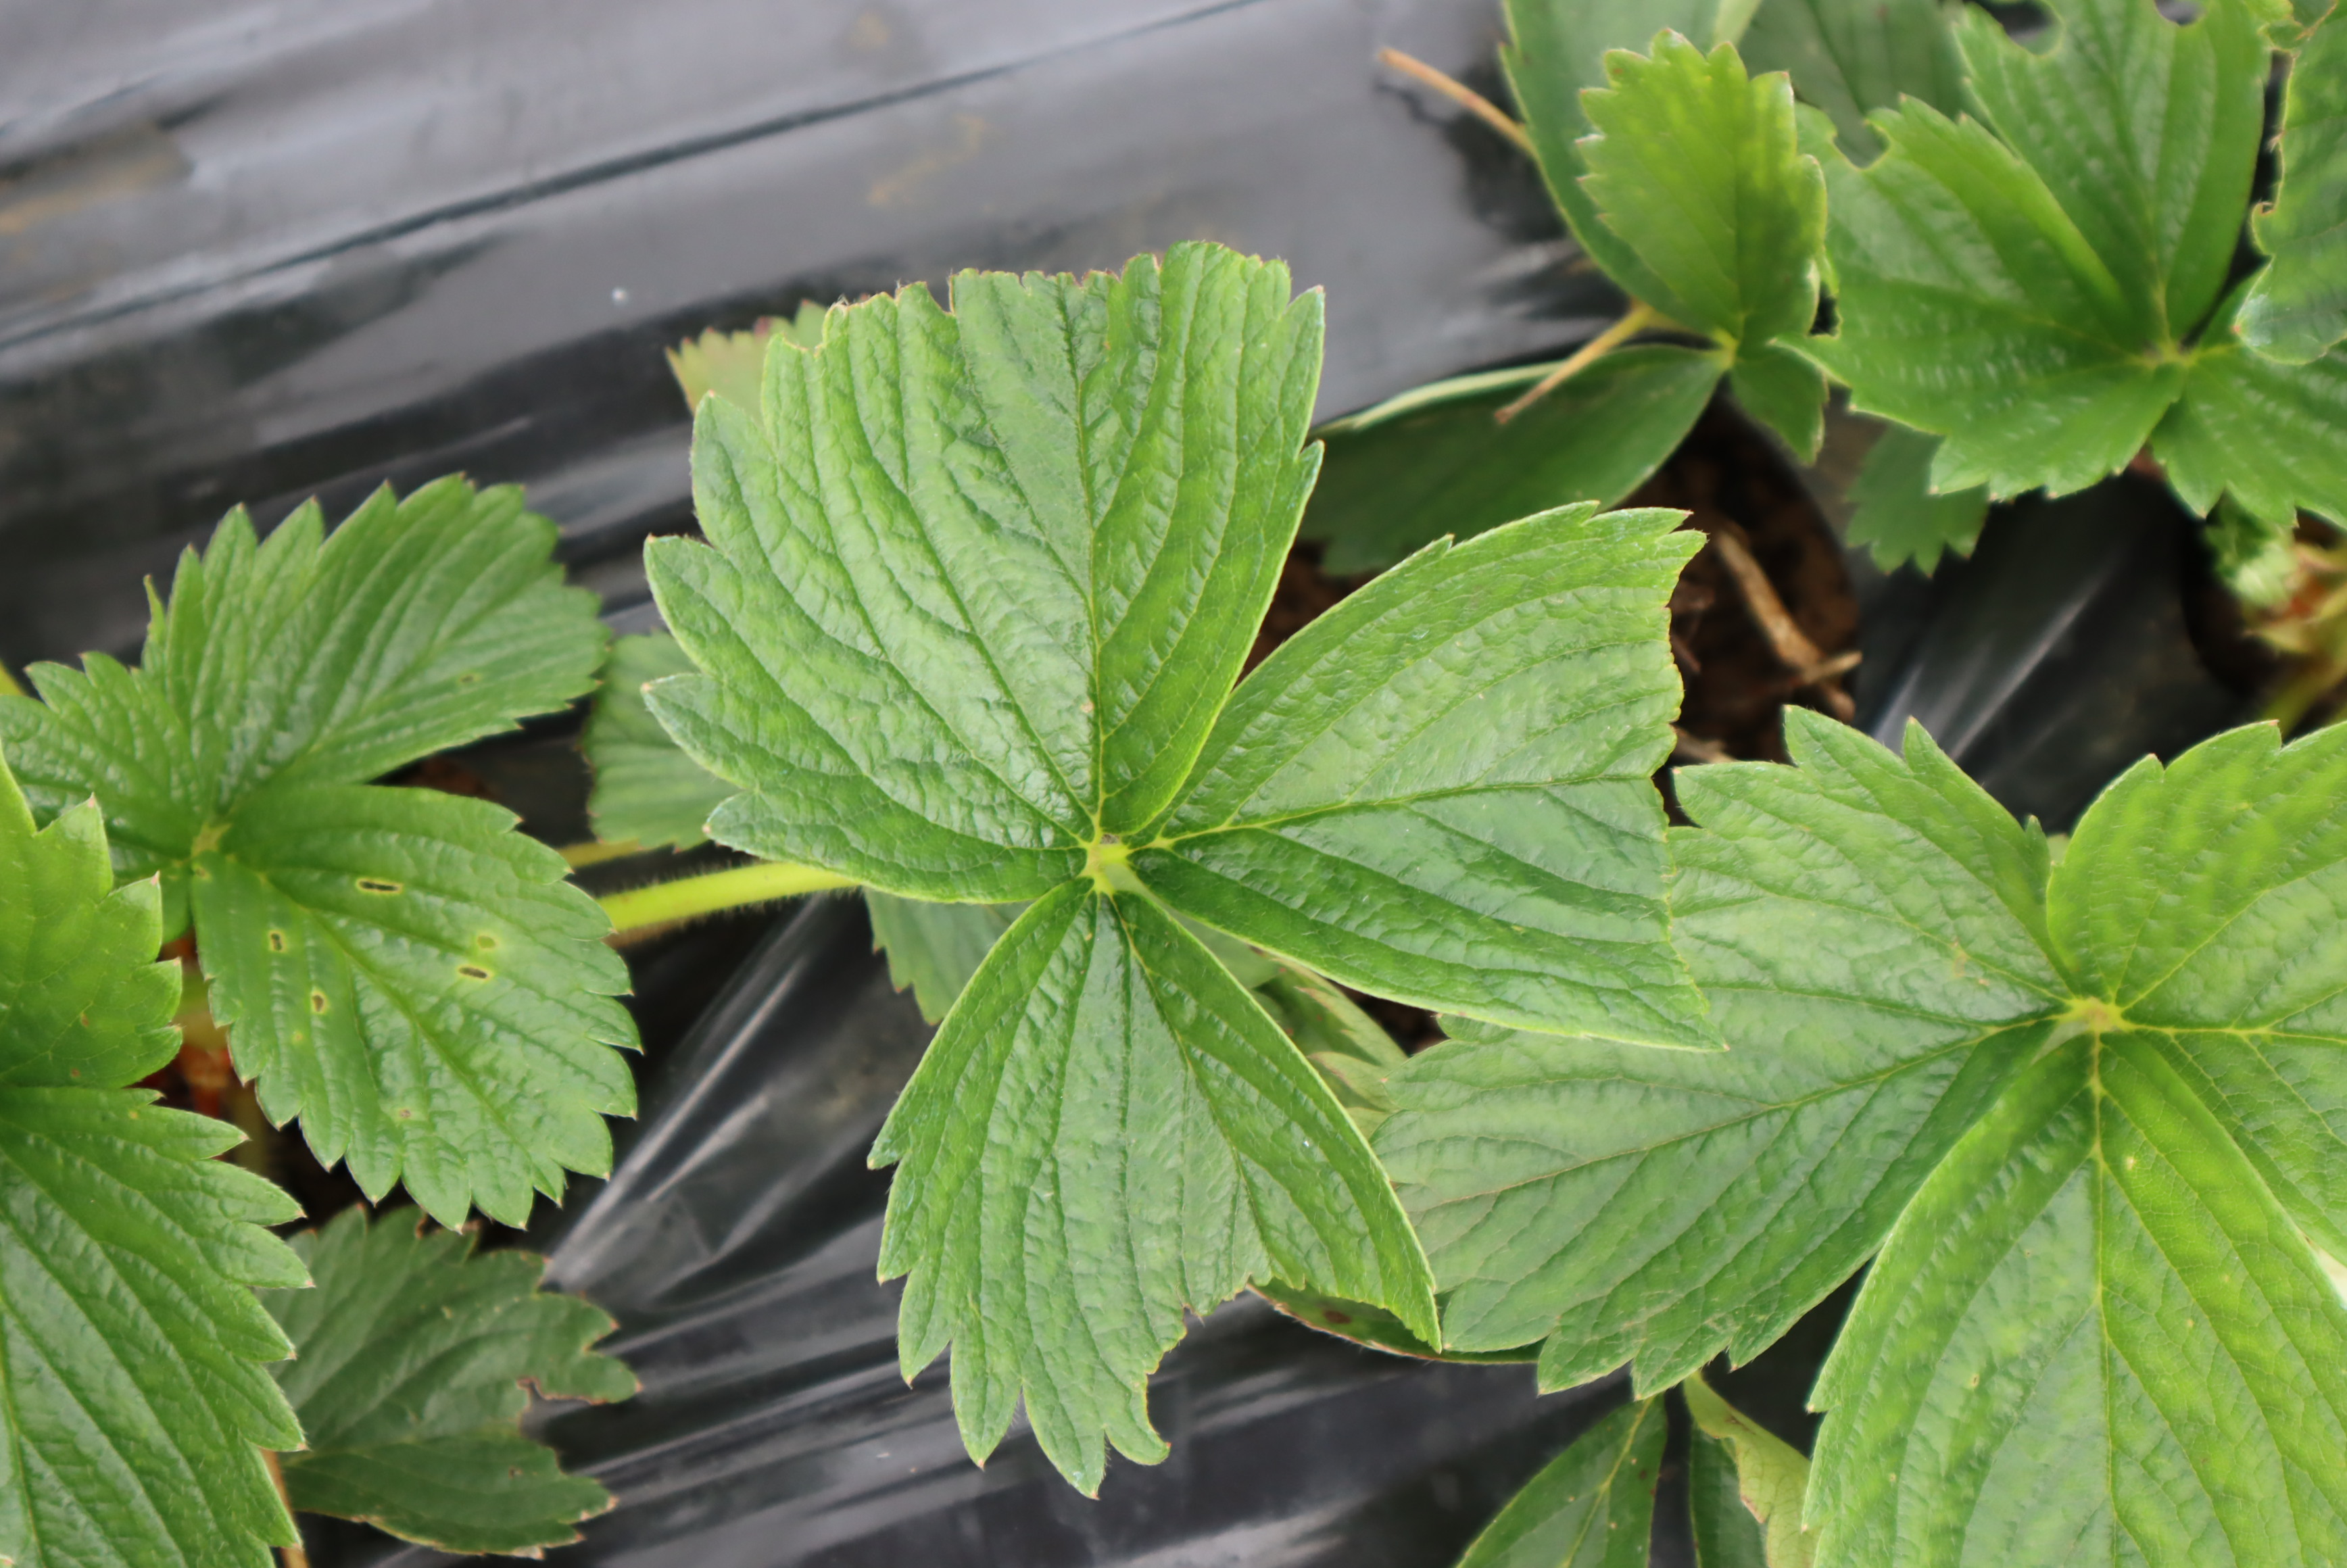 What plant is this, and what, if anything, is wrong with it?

strawberry, healthy
